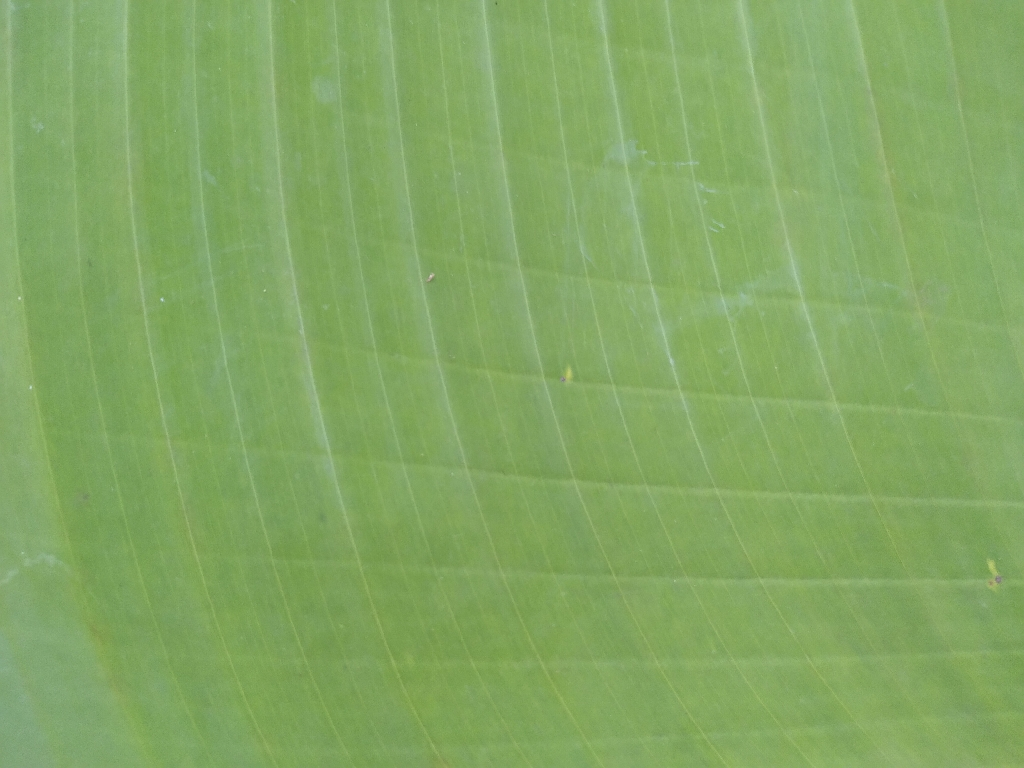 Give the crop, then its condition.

banana, healthy
